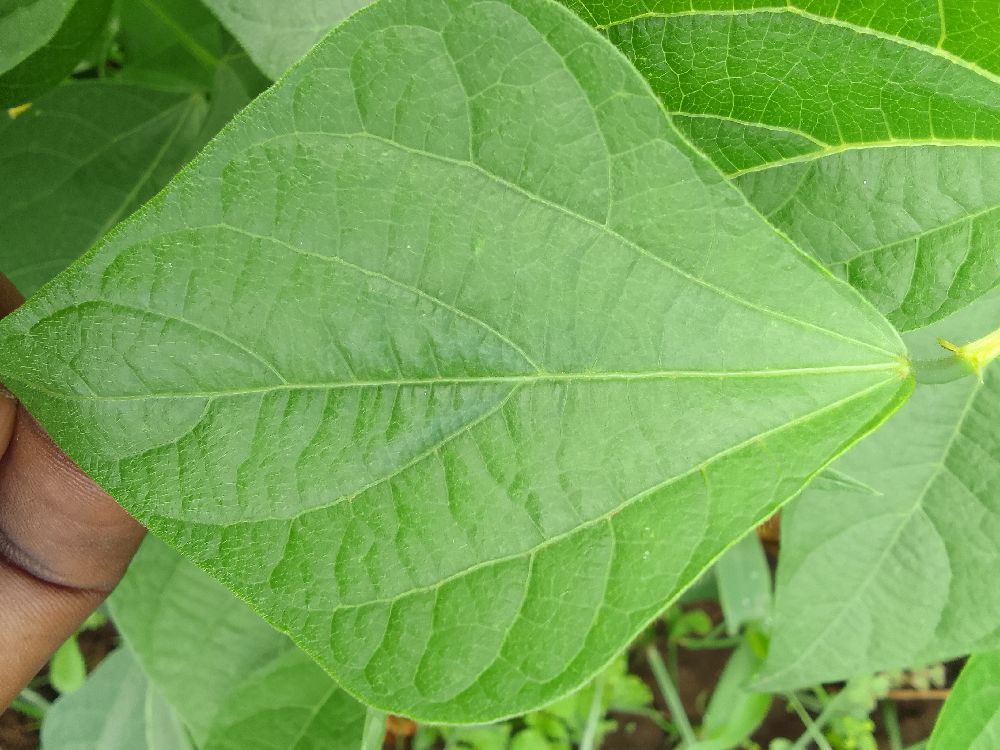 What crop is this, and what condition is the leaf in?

common bean, healthy
